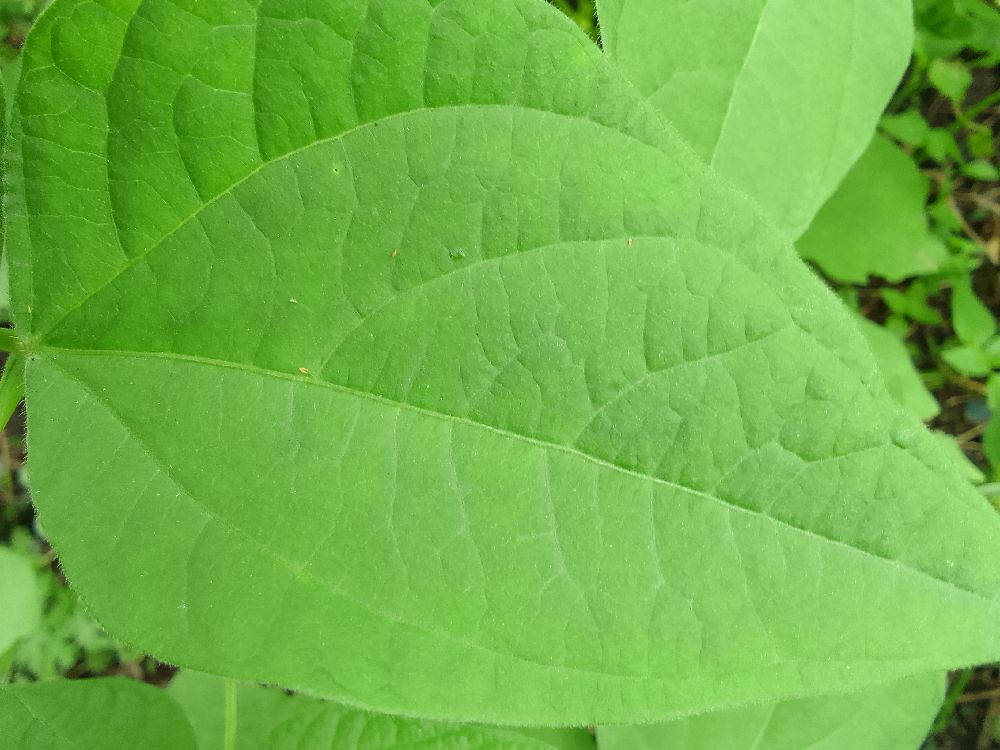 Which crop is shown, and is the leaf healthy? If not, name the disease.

common bean, healthy
